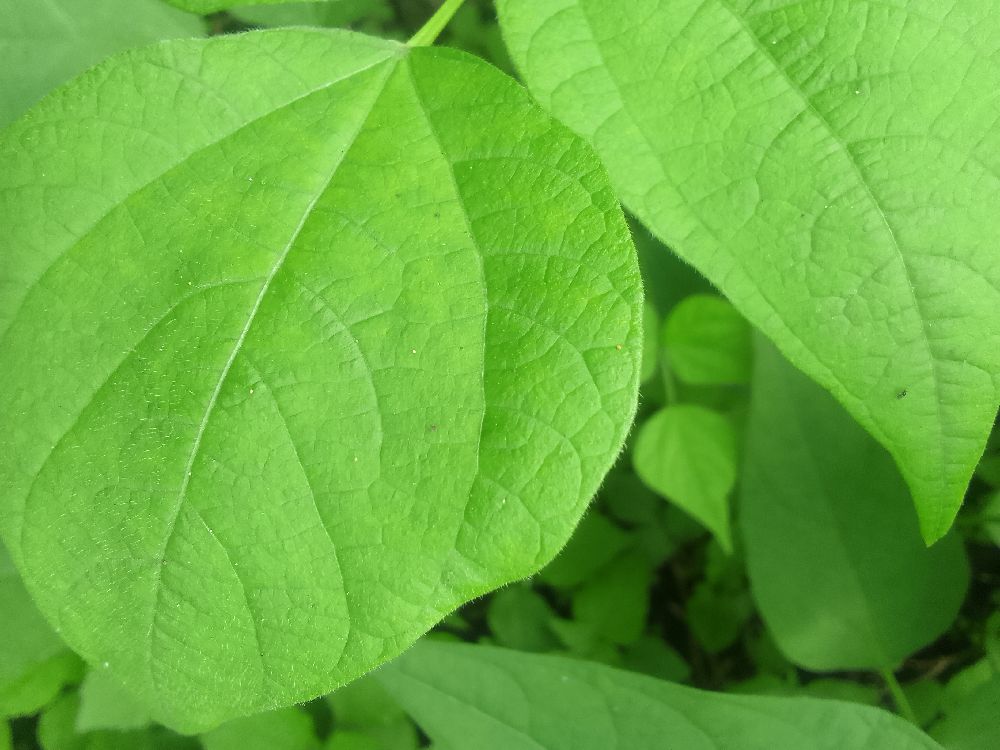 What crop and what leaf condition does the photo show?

common bean, healthy
